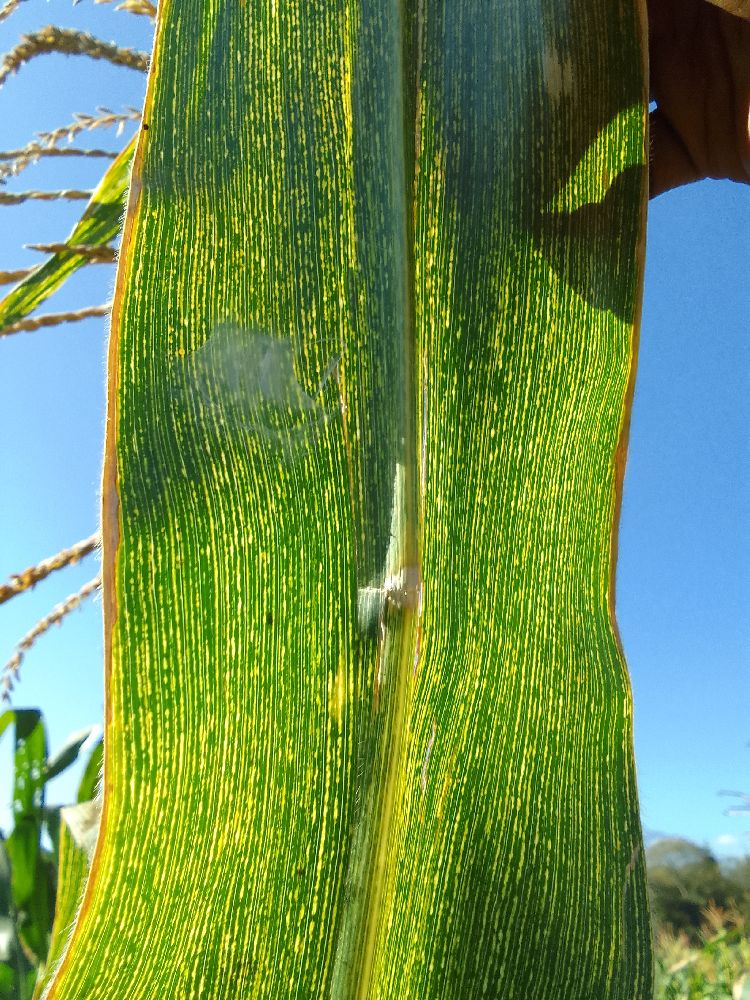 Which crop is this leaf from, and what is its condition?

maize, maize streak virus
